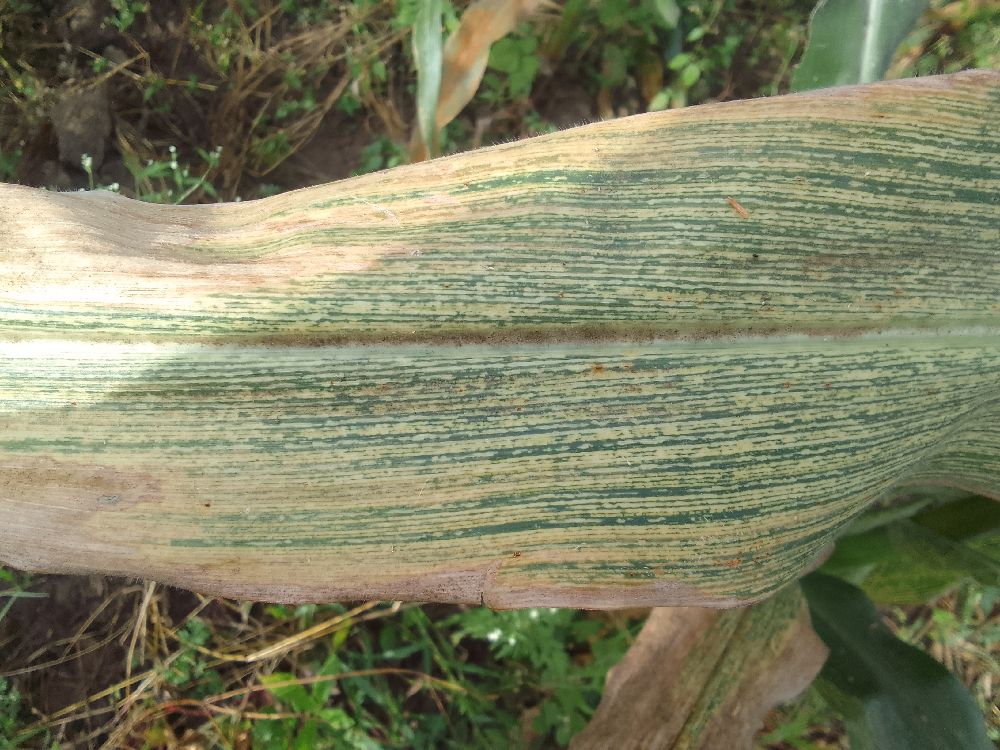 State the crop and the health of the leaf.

maize, maize streak virus
